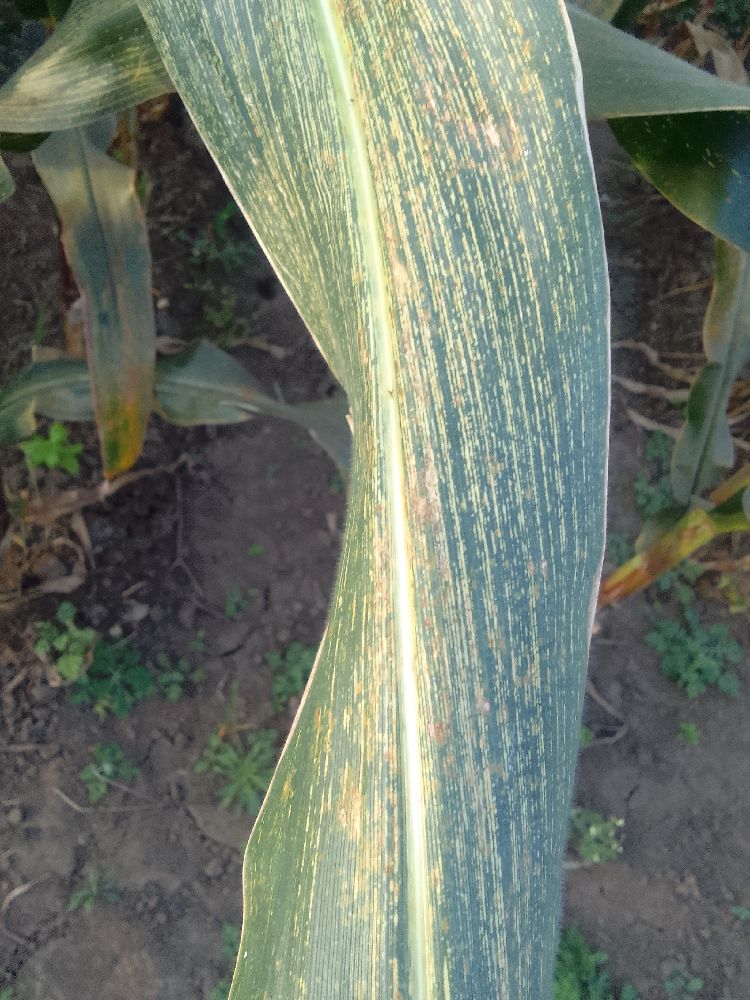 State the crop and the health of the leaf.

maize, maize streak virus
